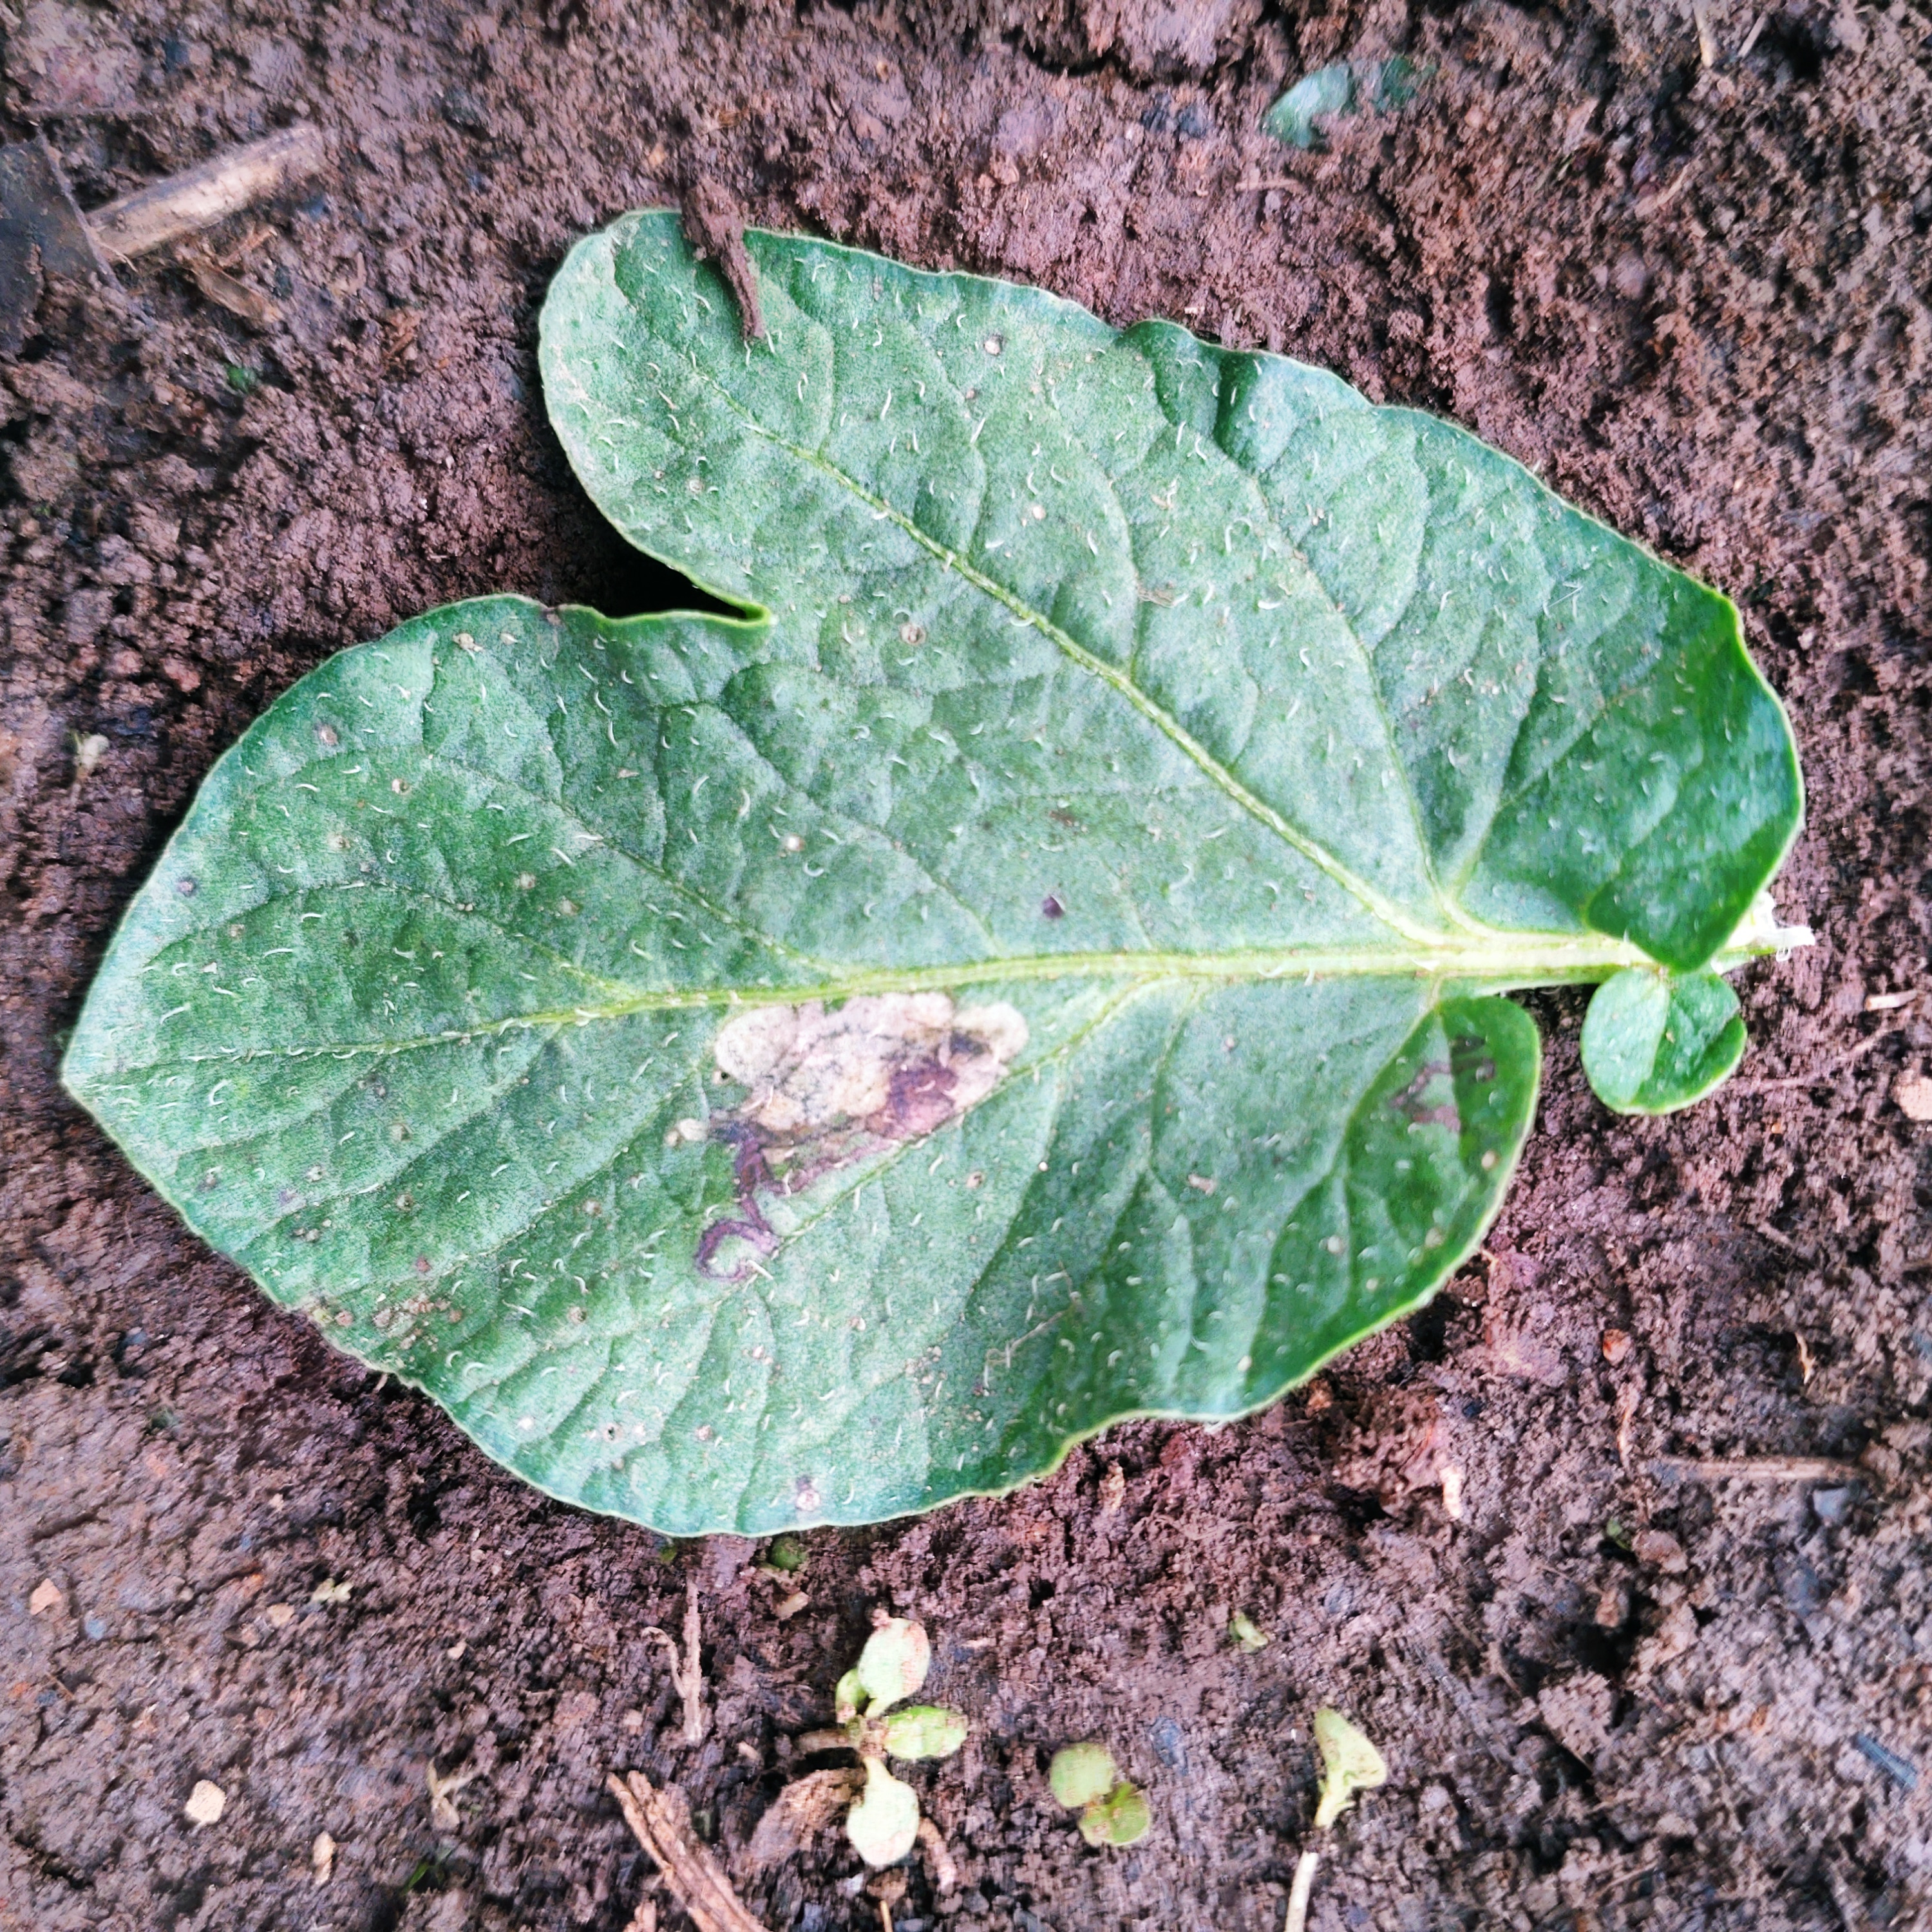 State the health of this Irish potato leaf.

early blight
